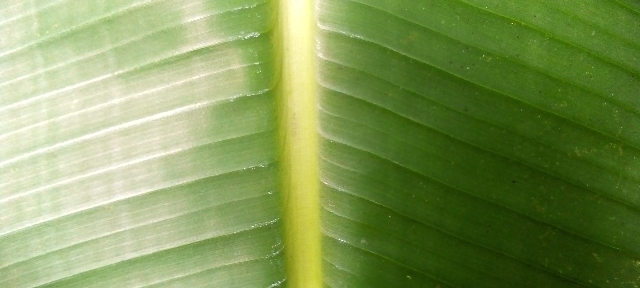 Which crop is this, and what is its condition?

banana, healthy
